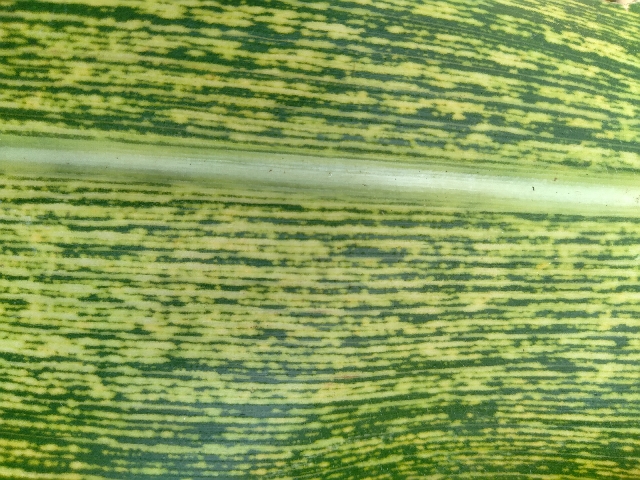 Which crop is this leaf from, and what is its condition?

maize, maize streak virus
